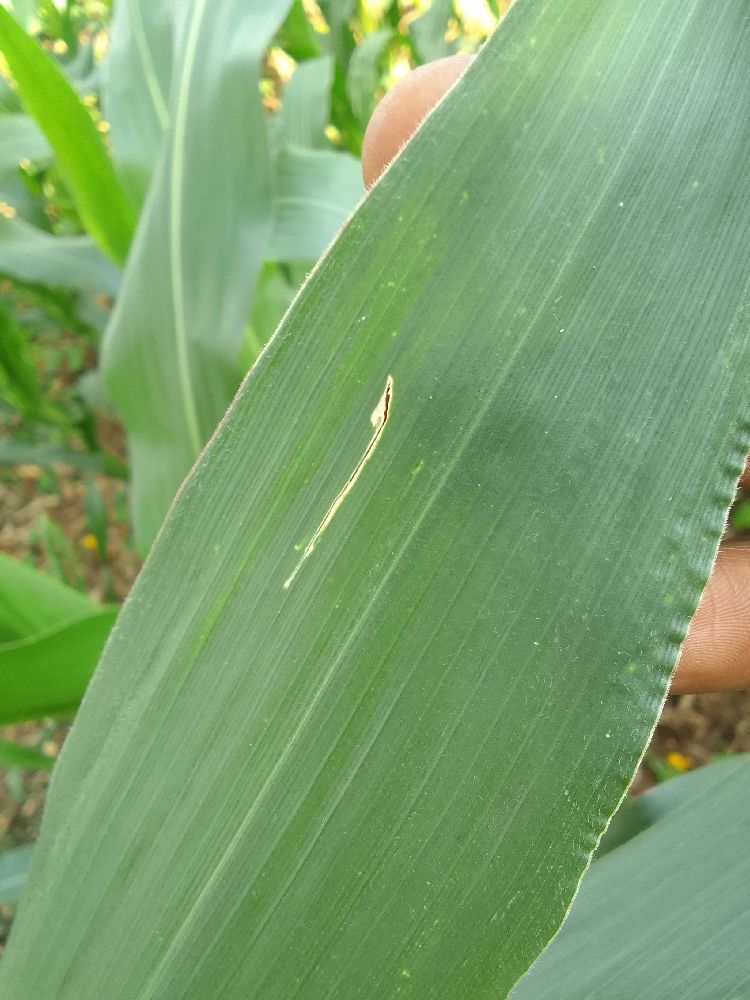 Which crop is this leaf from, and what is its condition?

maize, healthy
